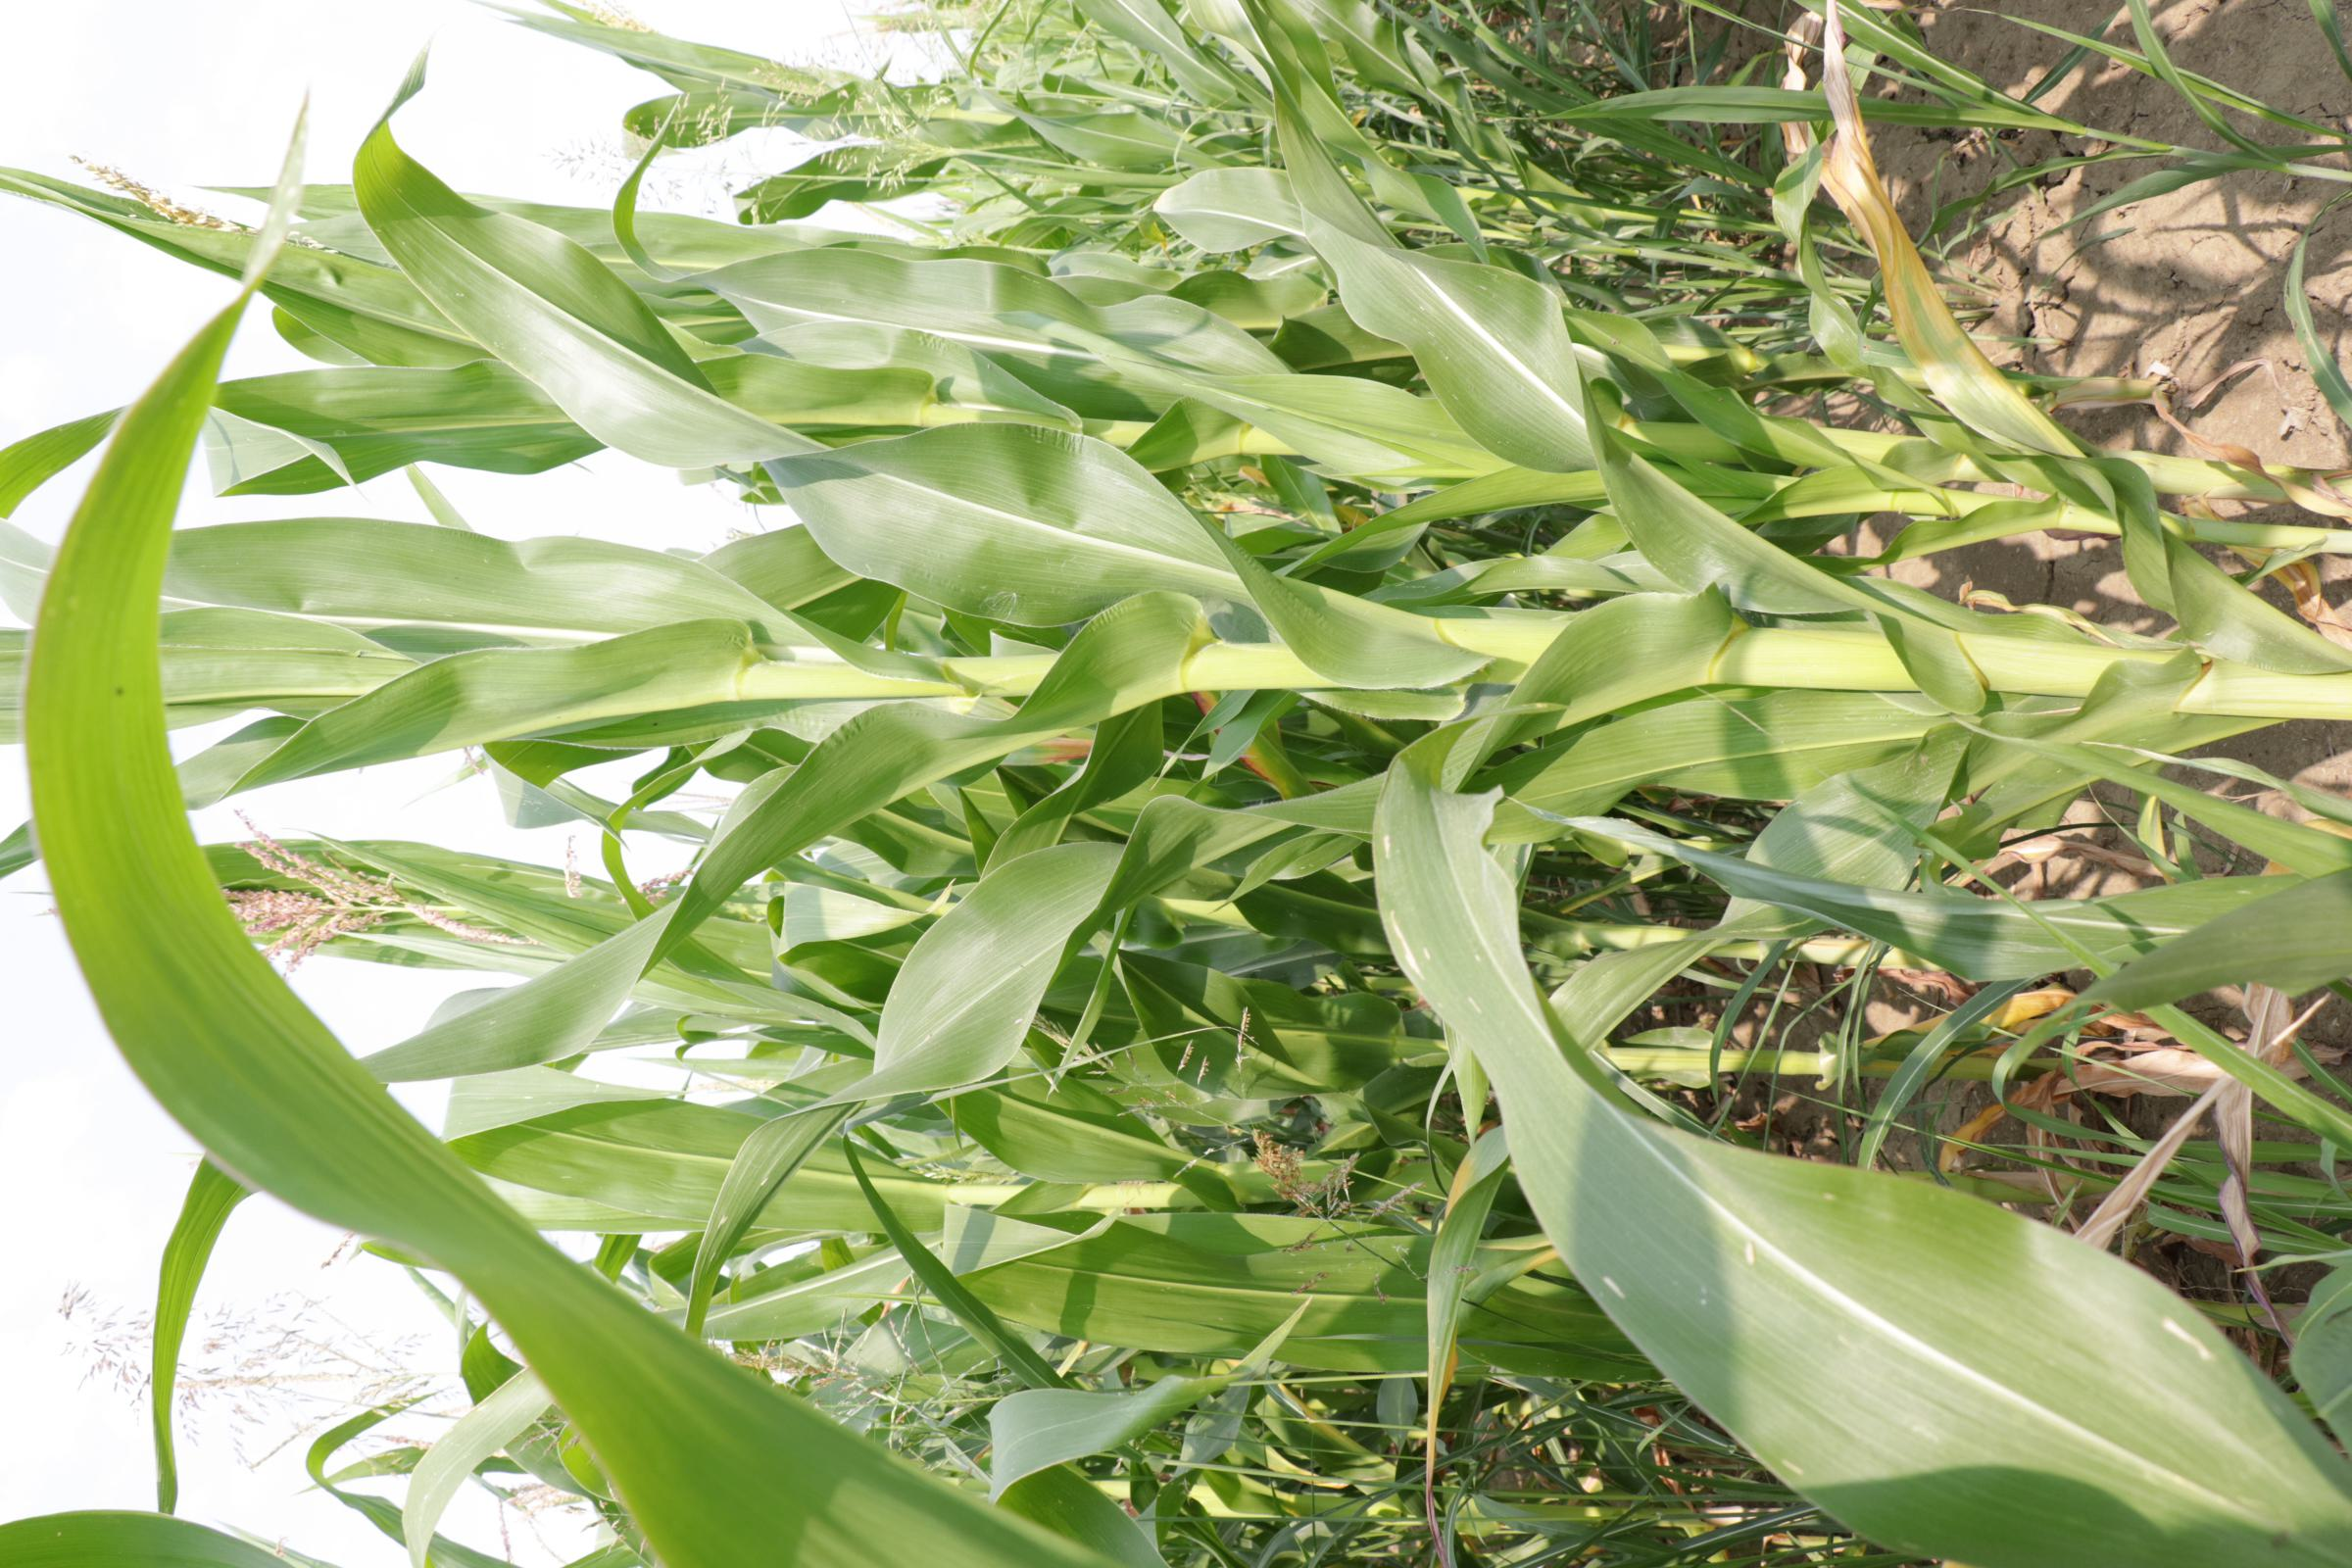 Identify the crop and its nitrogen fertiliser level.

maize, full nitrogen fertilisation
